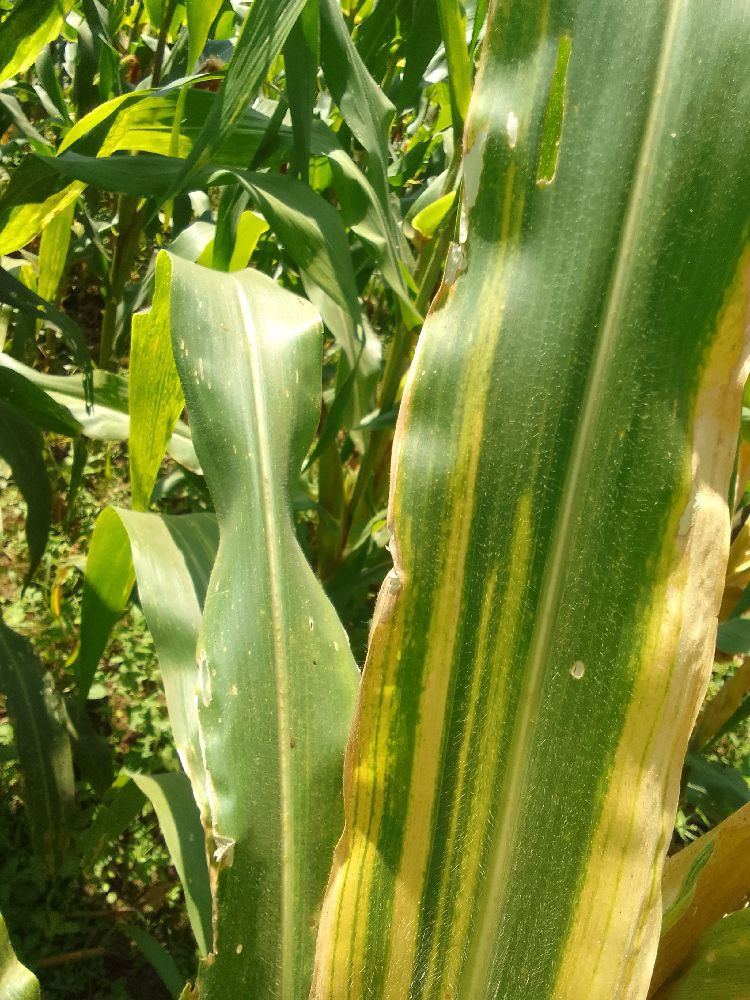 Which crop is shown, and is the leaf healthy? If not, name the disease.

maize, maize lethal necrosis
